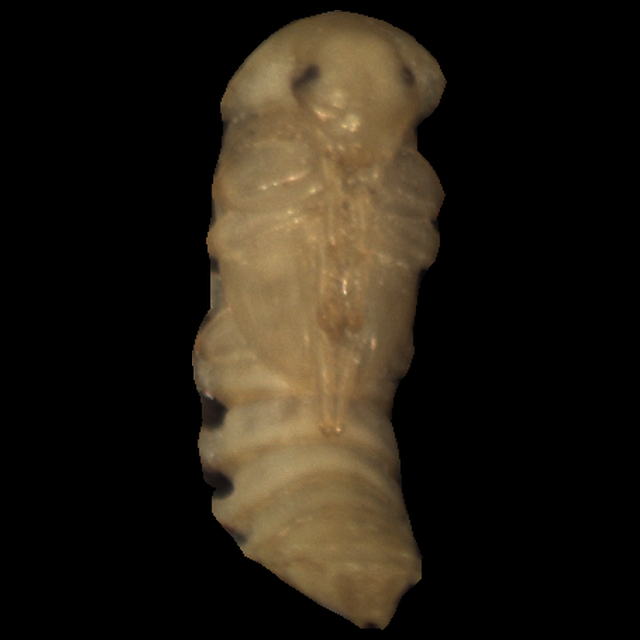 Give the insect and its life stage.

mealworm pupa
